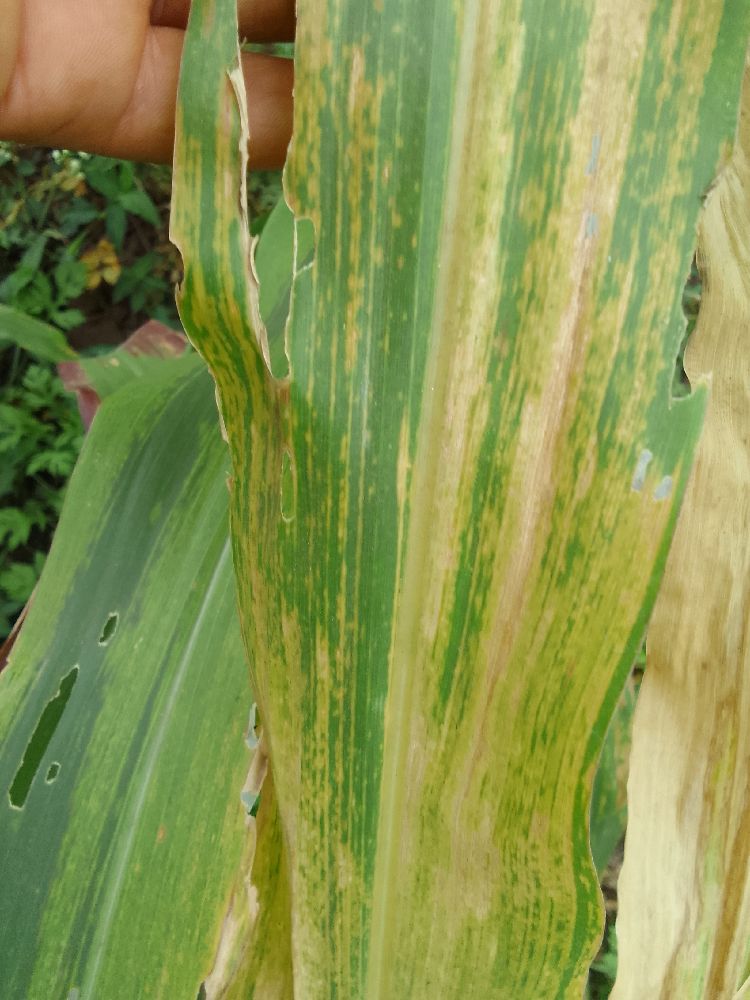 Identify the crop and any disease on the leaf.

maize, maize lethal necrosis
